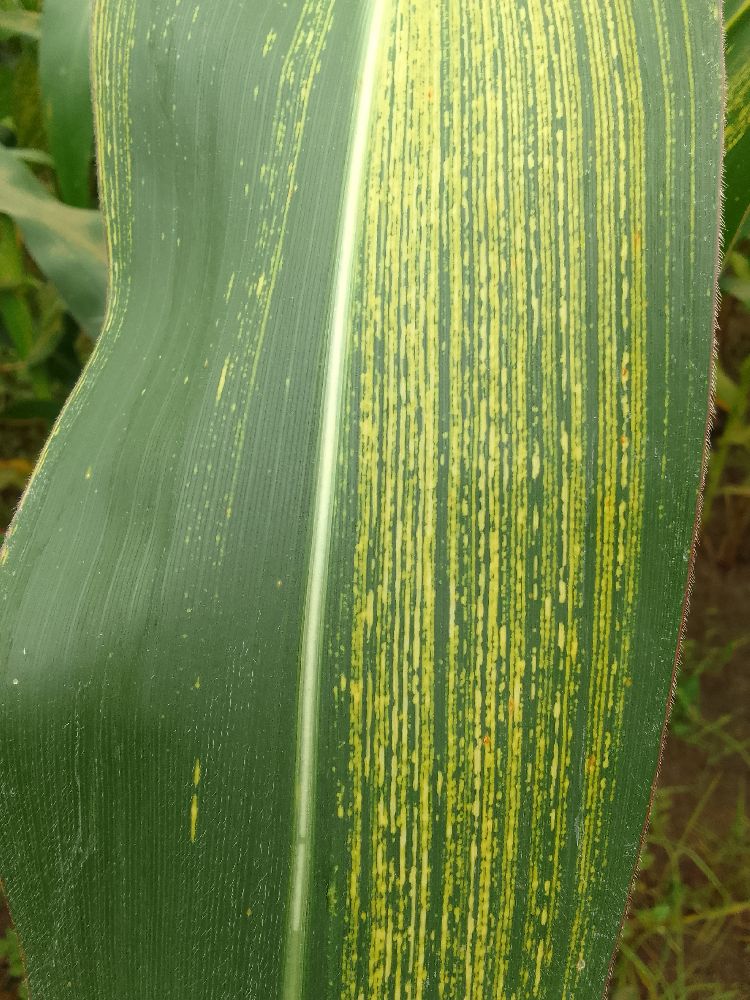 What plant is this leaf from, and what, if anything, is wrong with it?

maize, maize streak virus
